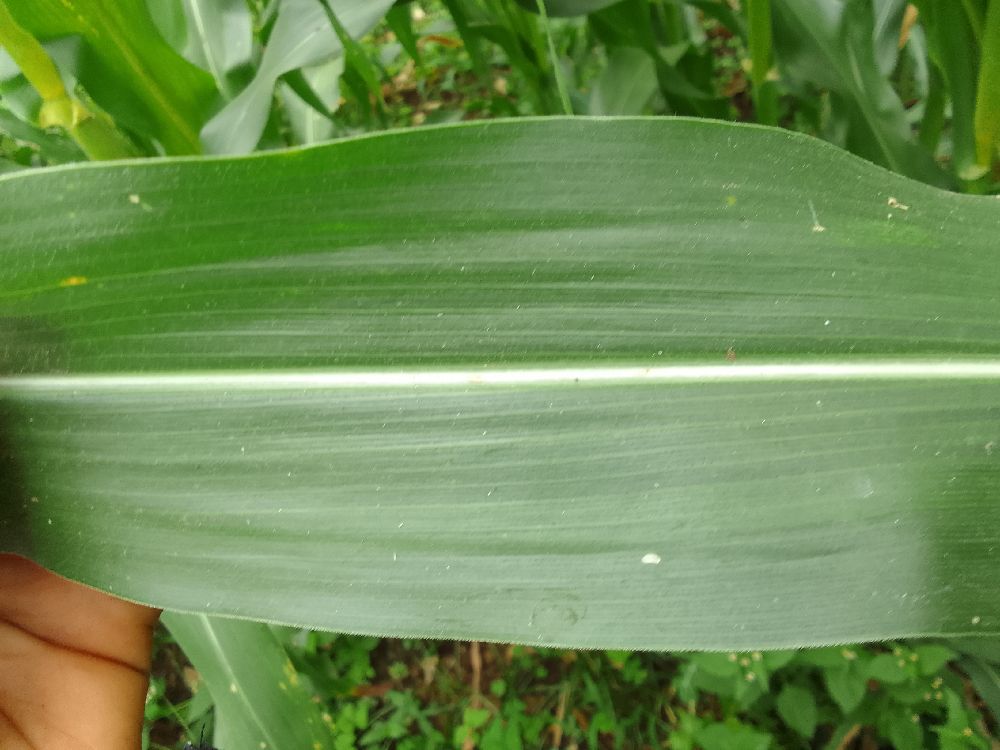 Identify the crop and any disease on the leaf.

maize, healthy
